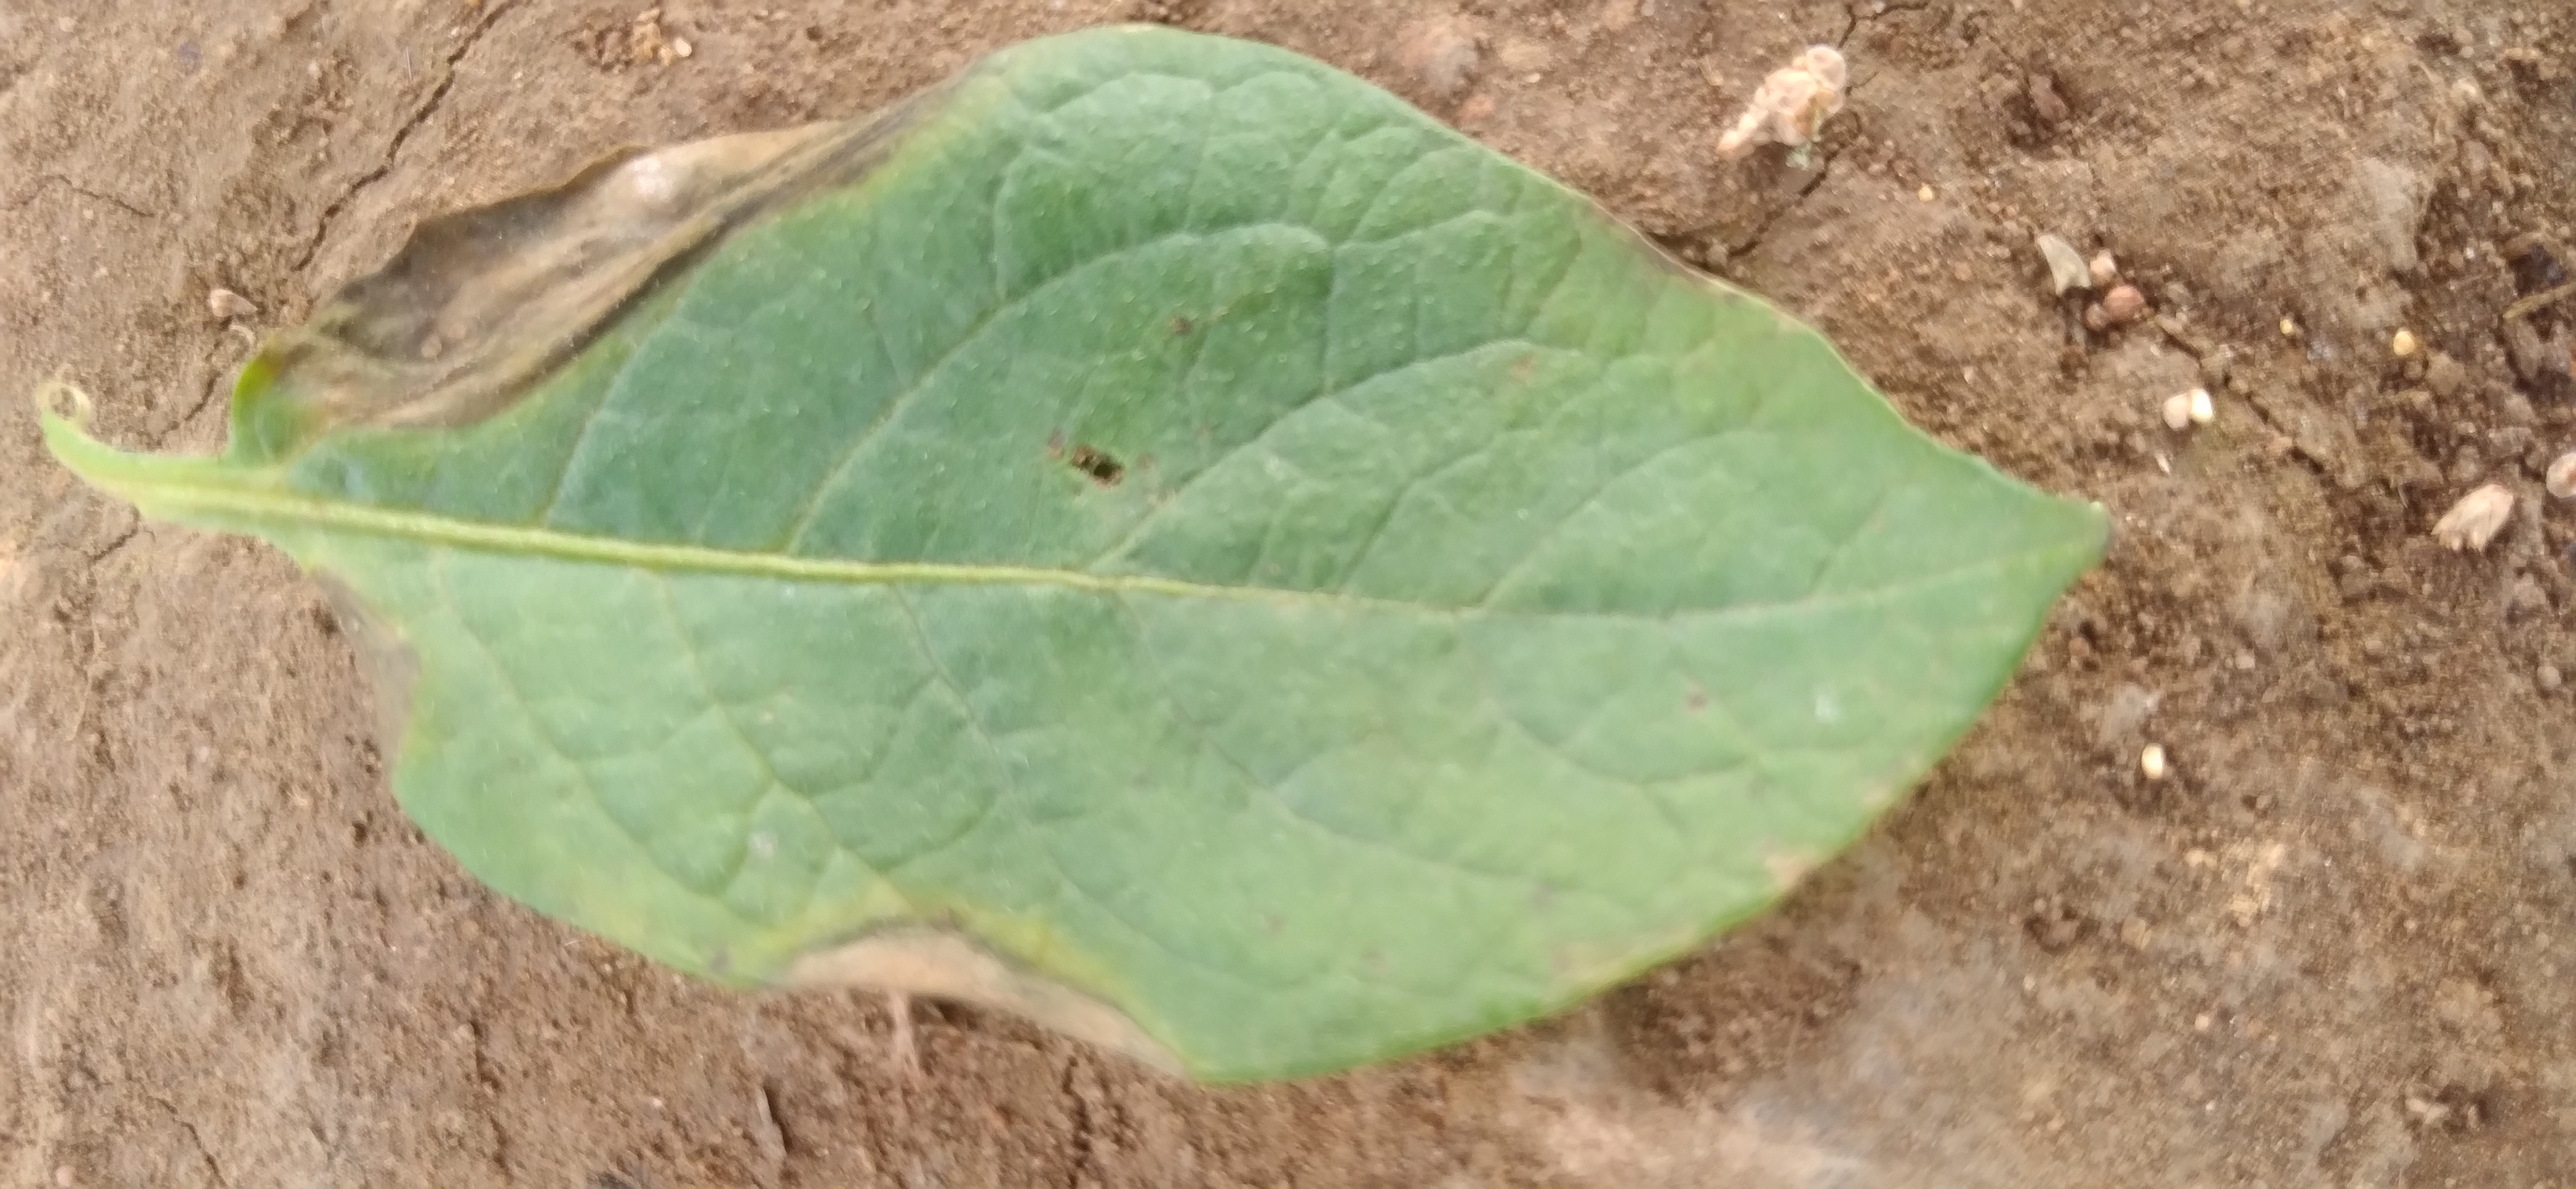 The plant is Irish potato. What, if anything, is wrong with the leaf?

early blight
